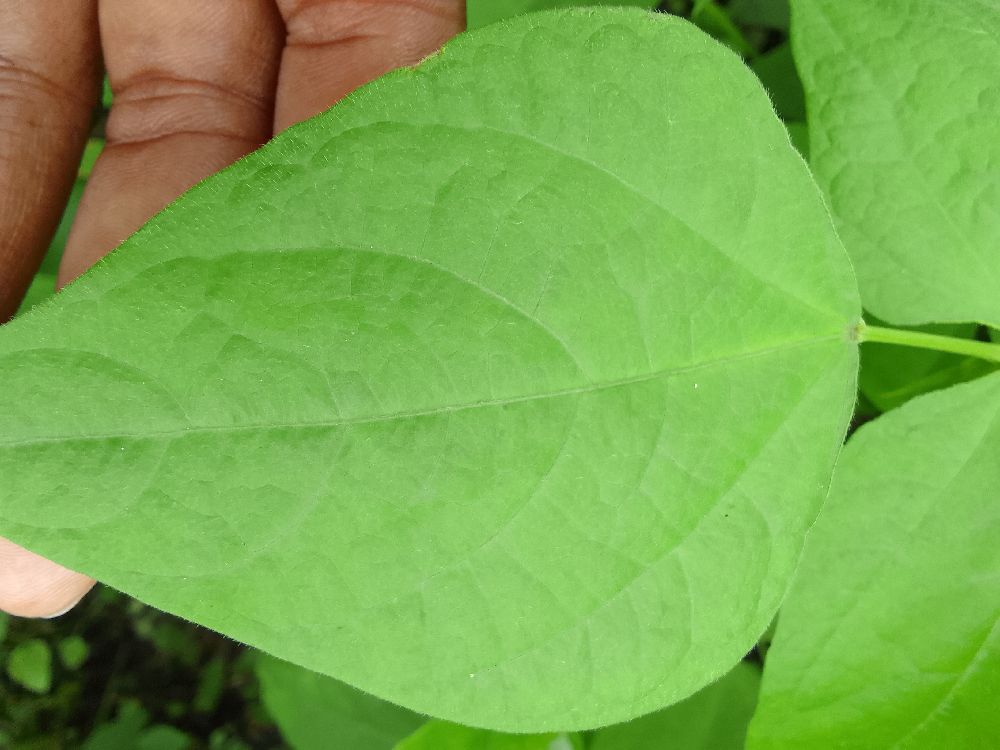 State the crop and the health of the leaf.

common bean, healthy
